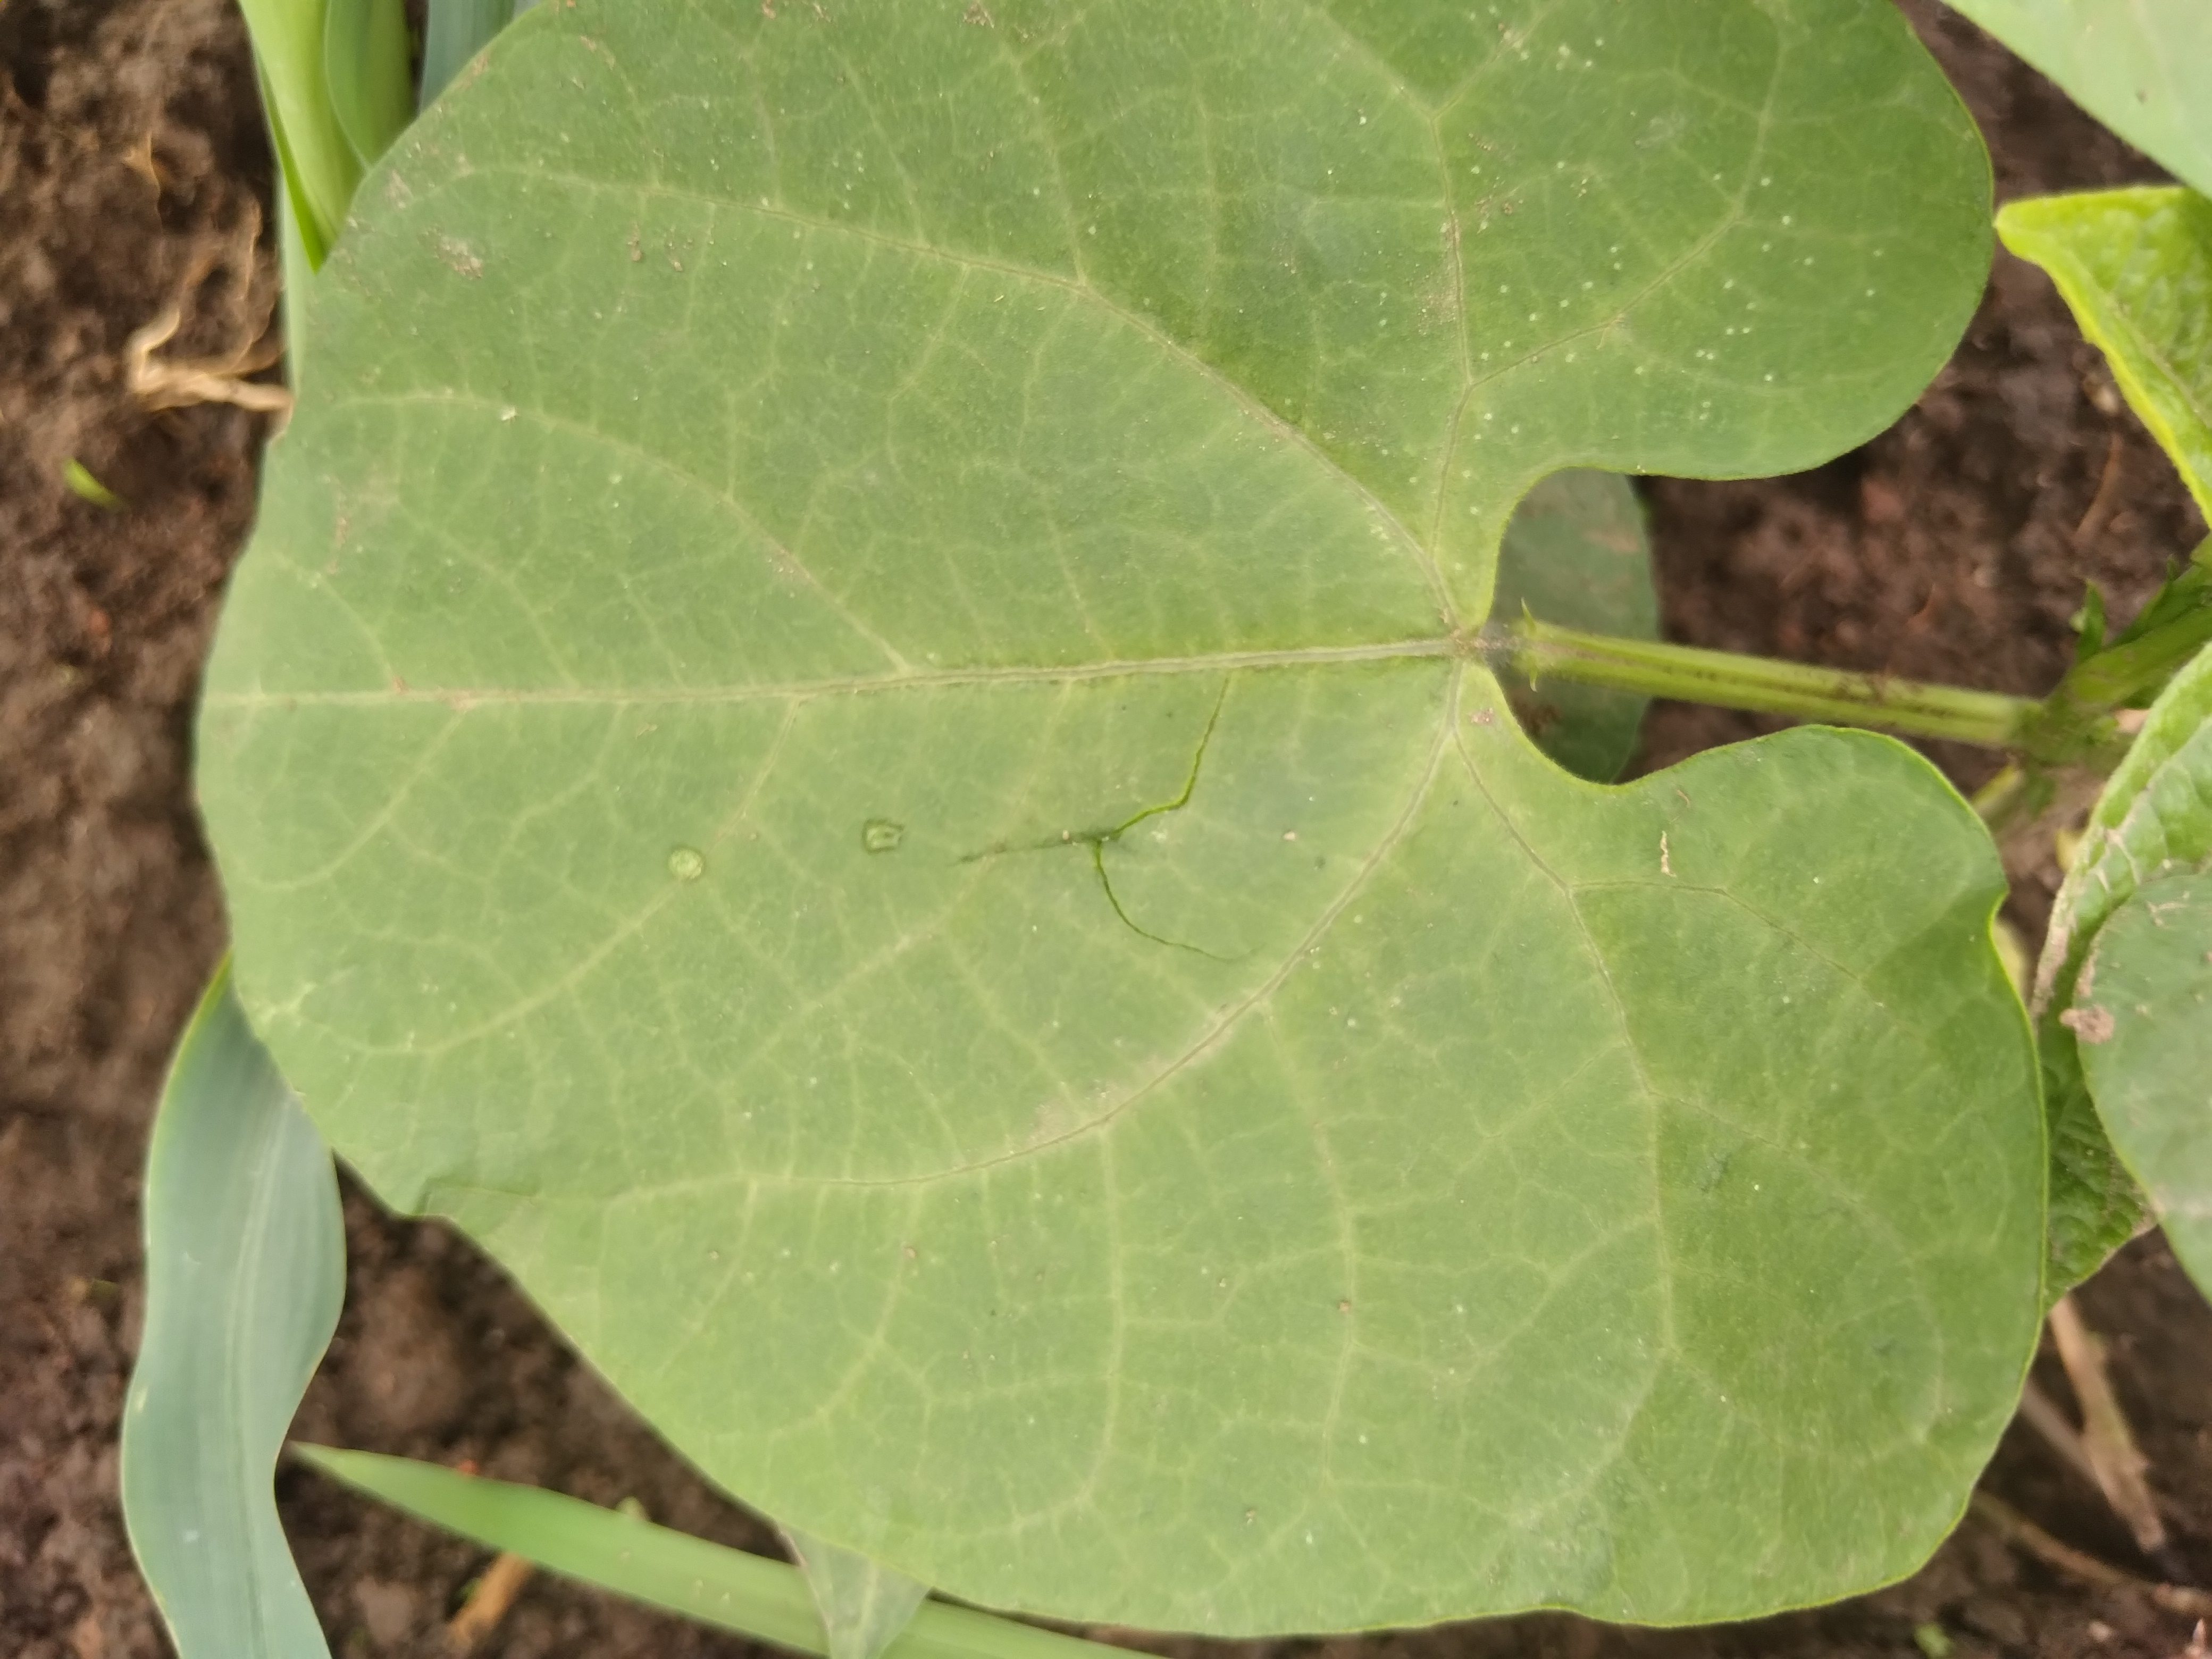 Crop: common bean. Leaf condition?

healthy
